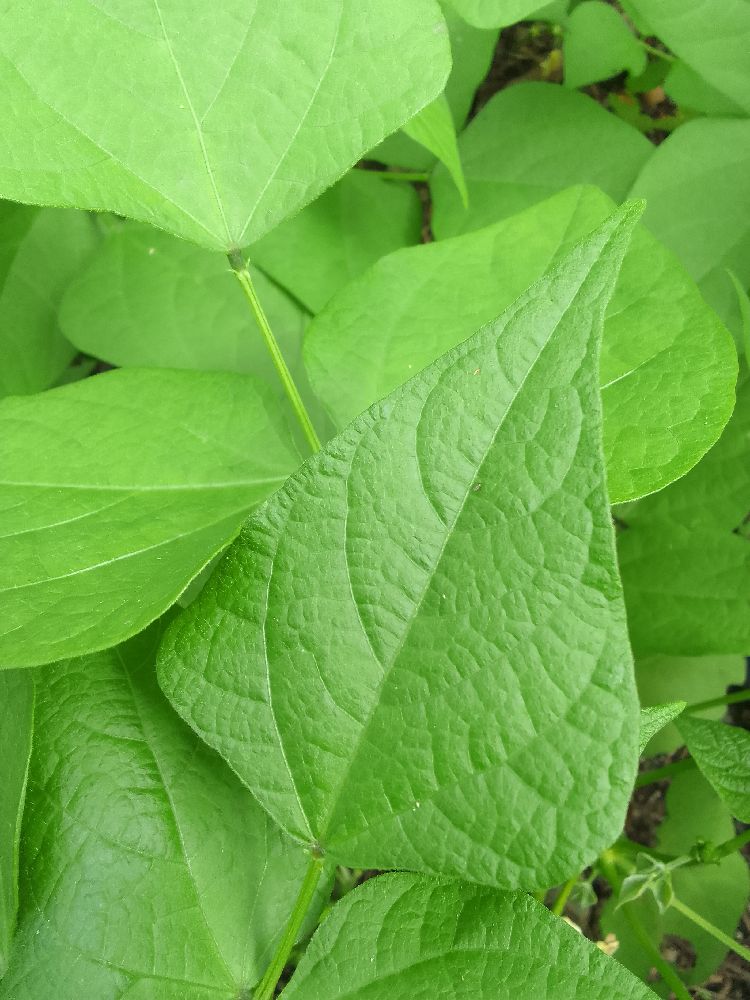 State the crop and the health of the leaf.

common bean, healthy
